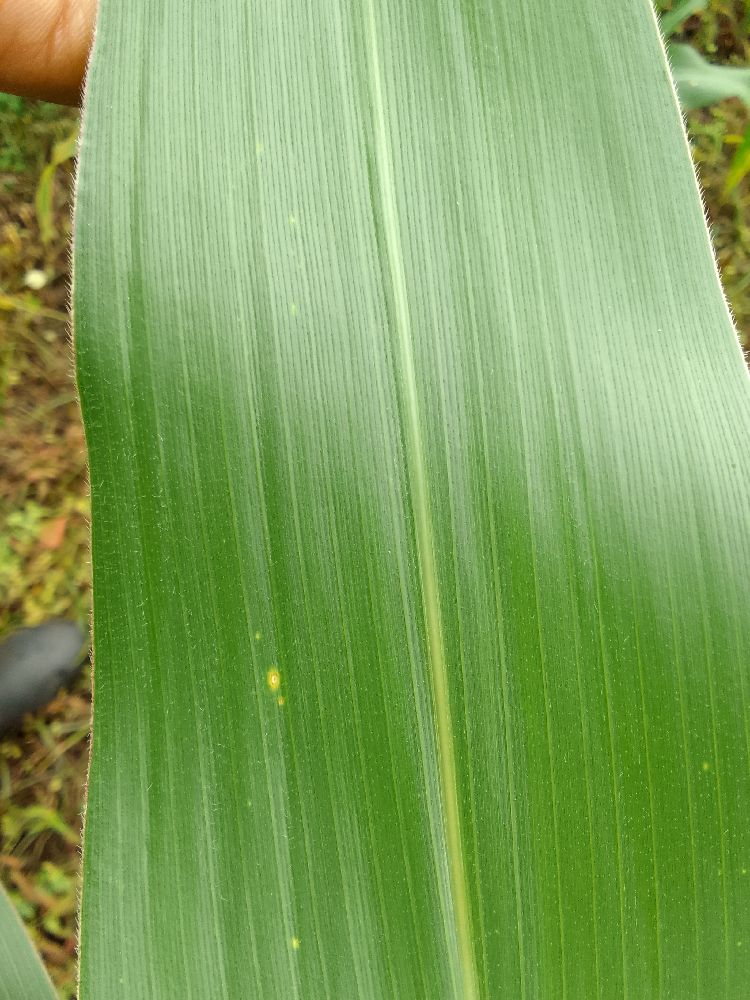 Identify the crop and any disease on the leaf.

maize, healthy
